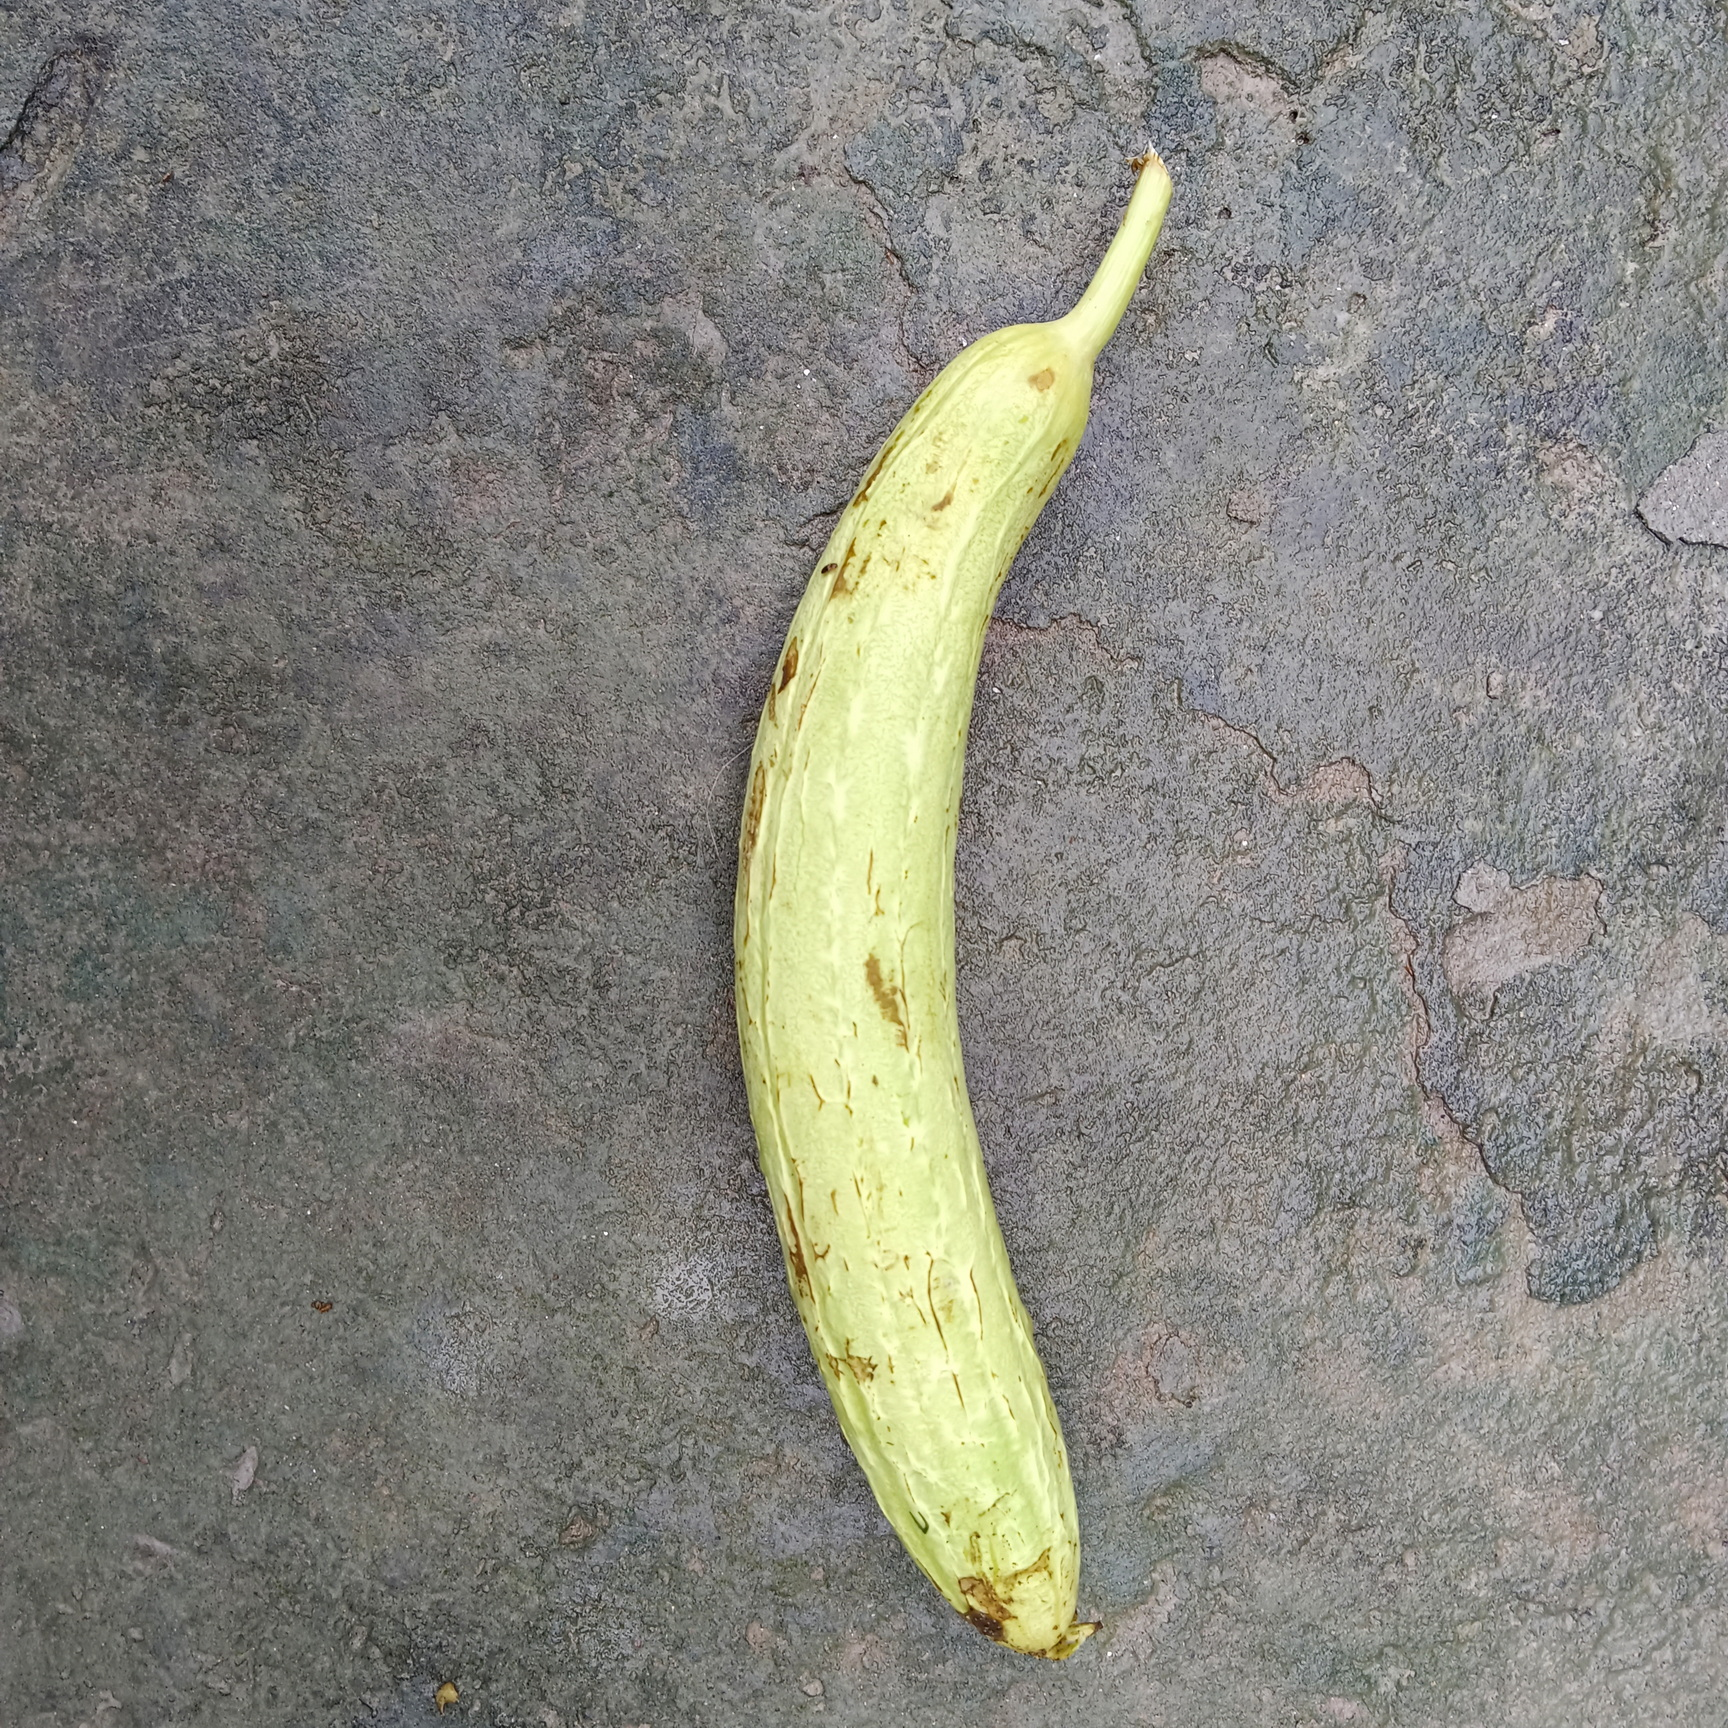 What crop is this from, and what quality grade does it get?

luffa, fresh
